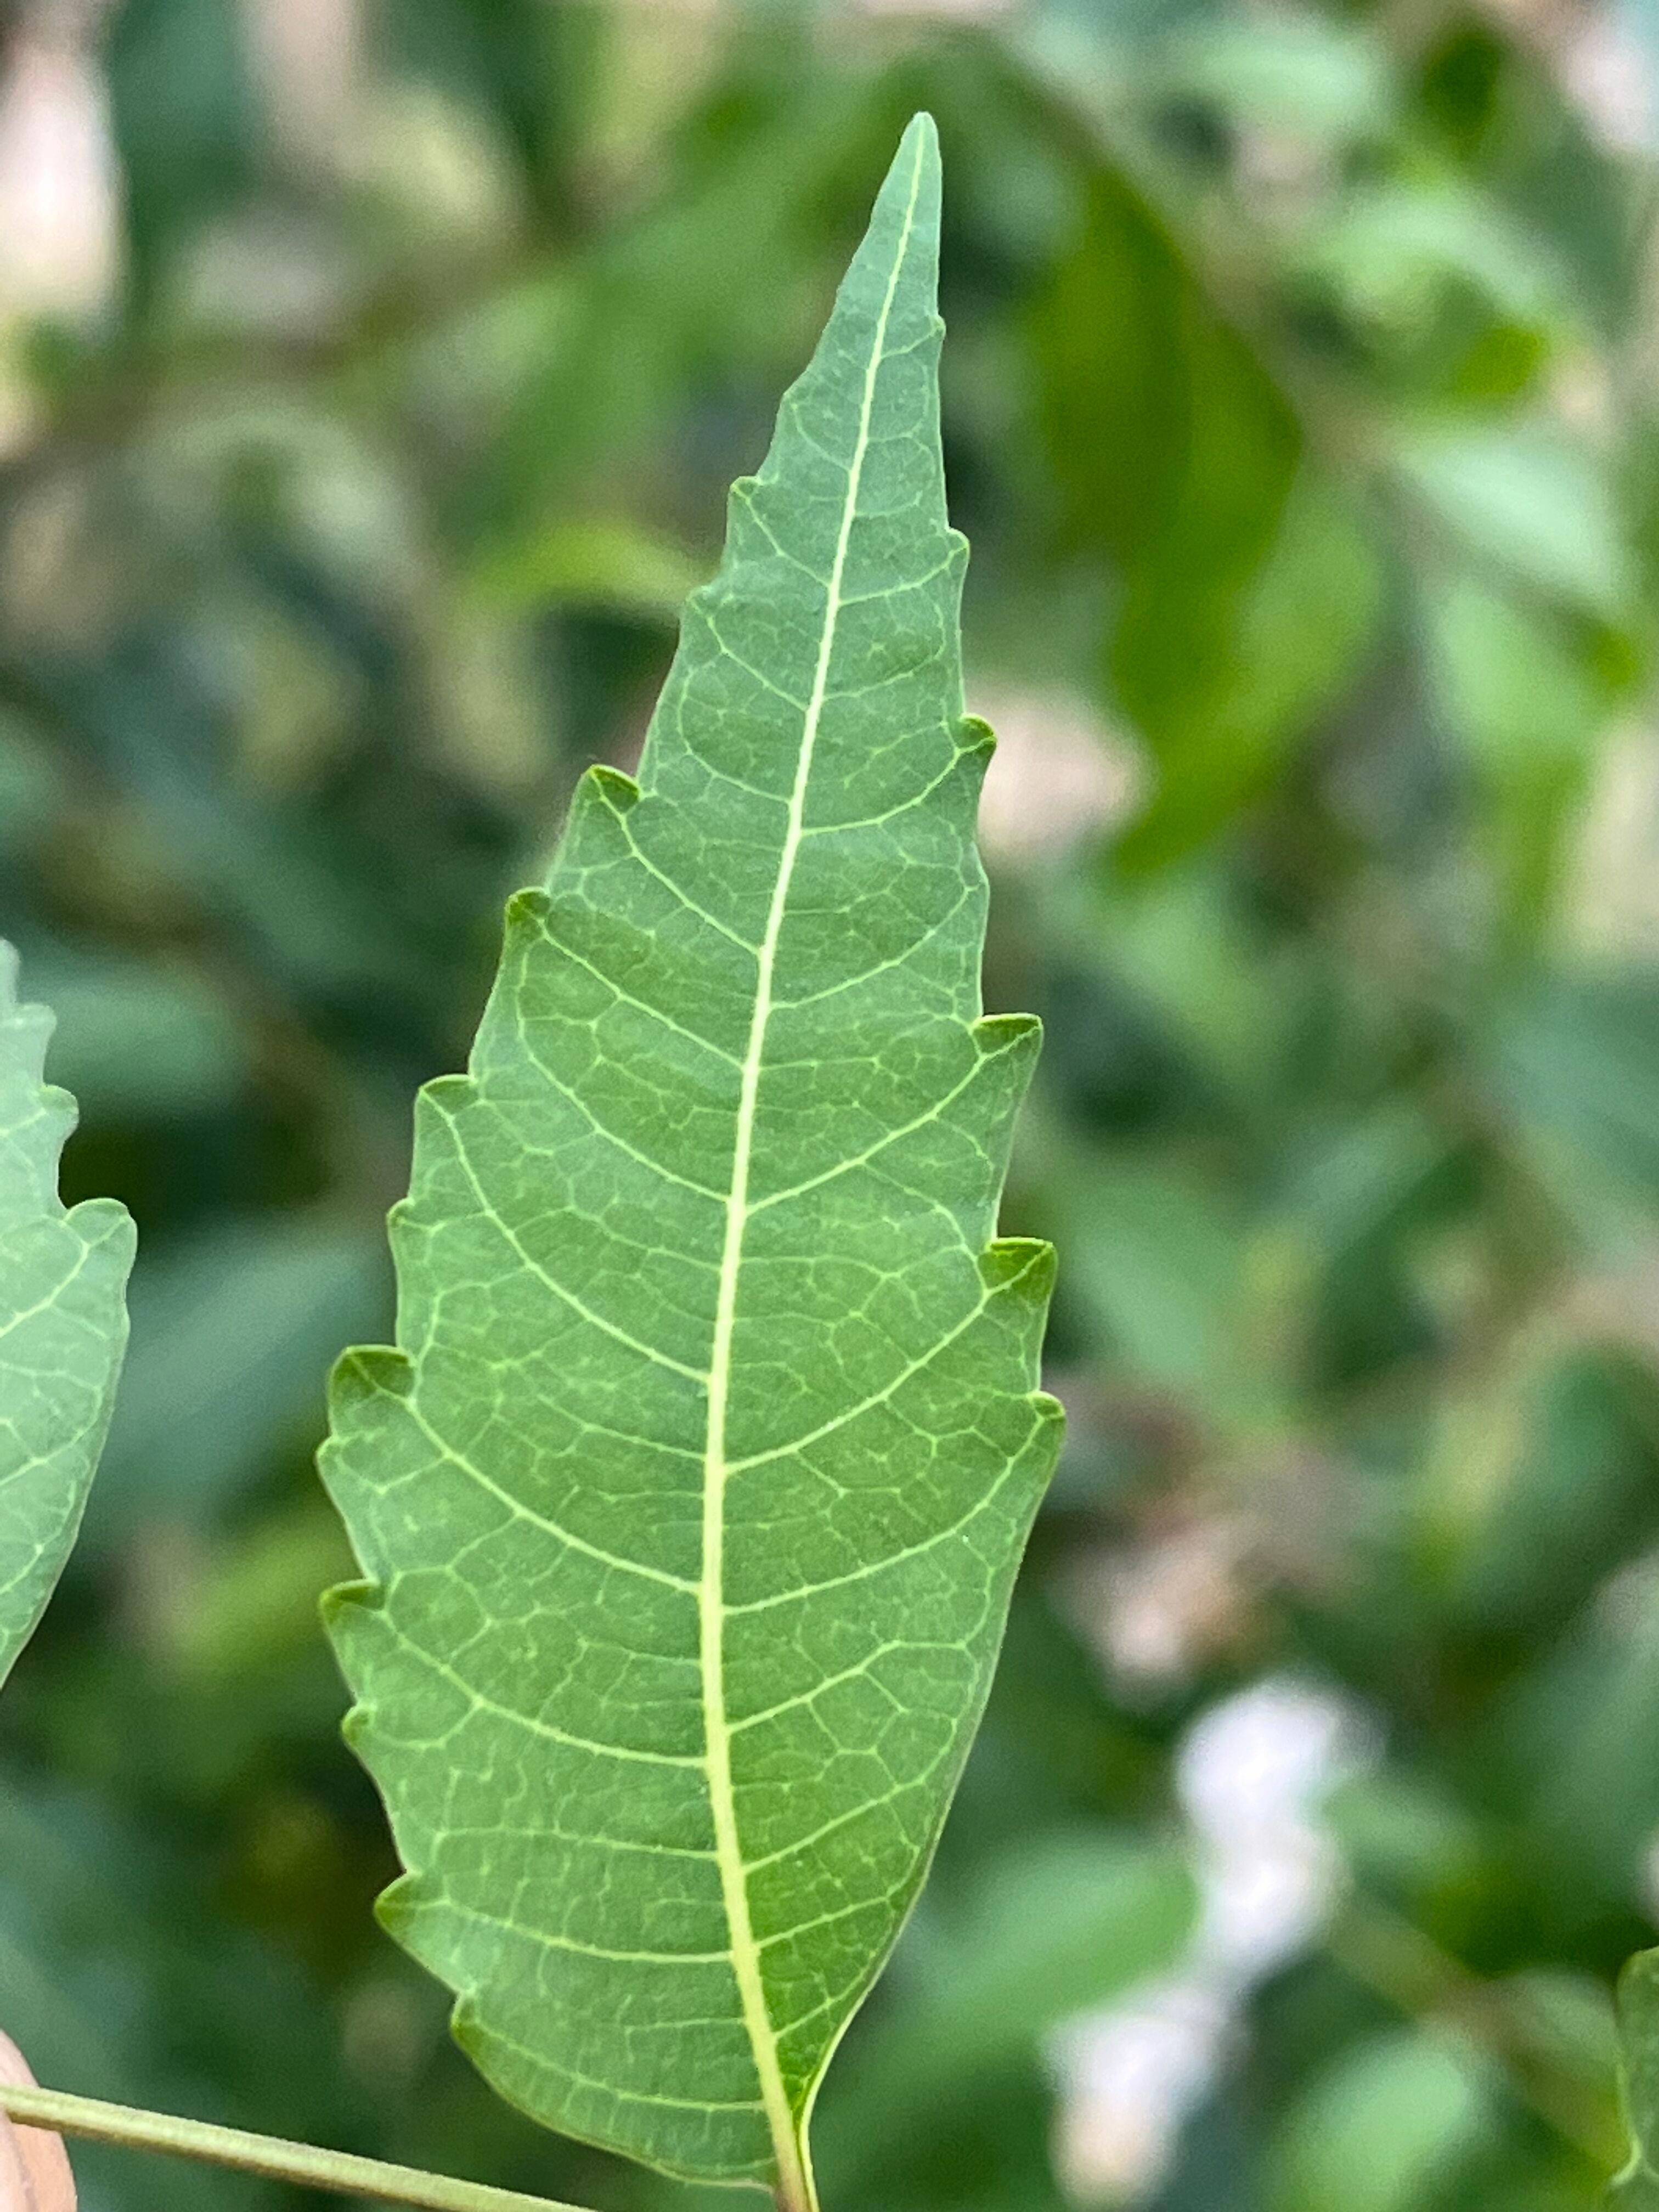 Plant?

neem
